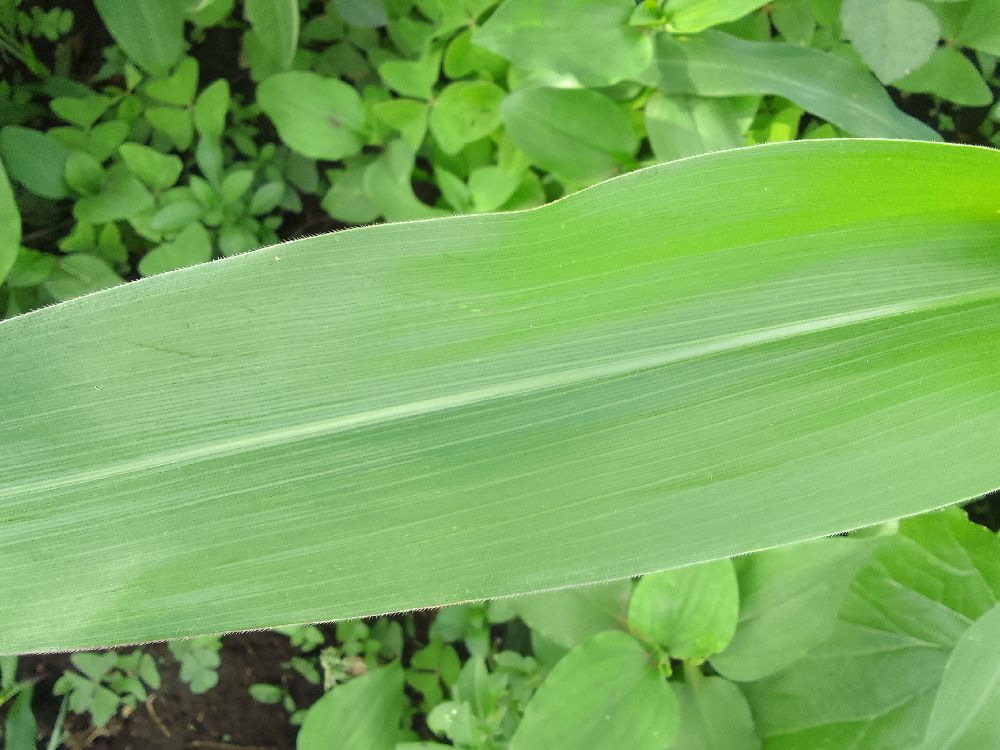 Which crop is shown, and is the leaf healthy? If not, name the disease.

maize, healthy
